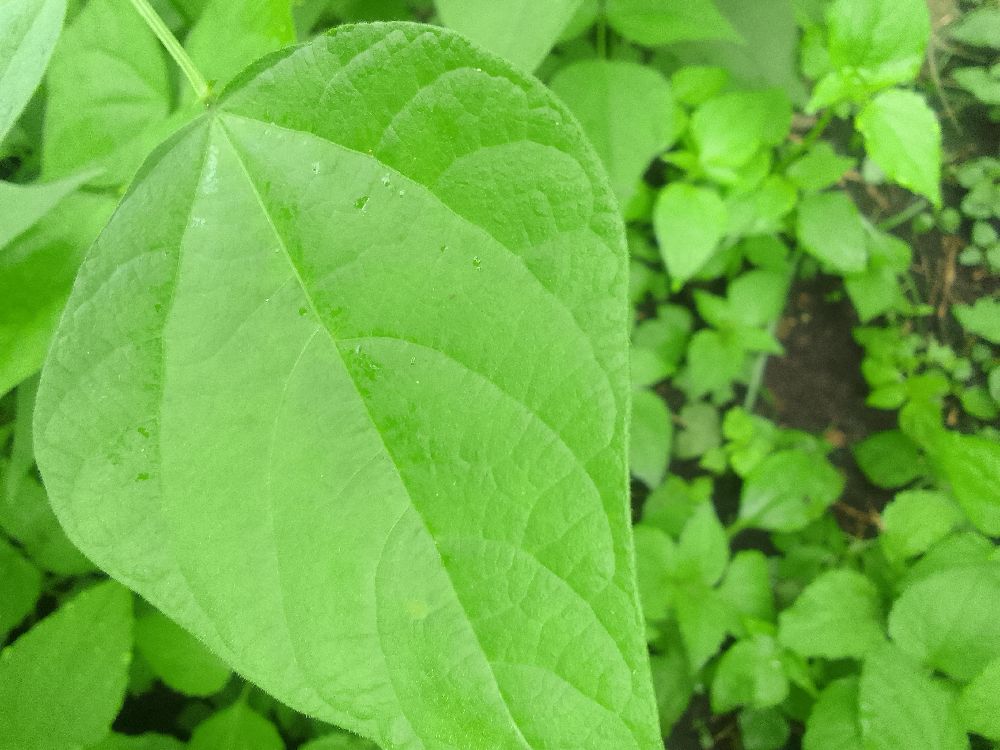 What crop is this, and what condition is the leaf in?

common bean, healthy
